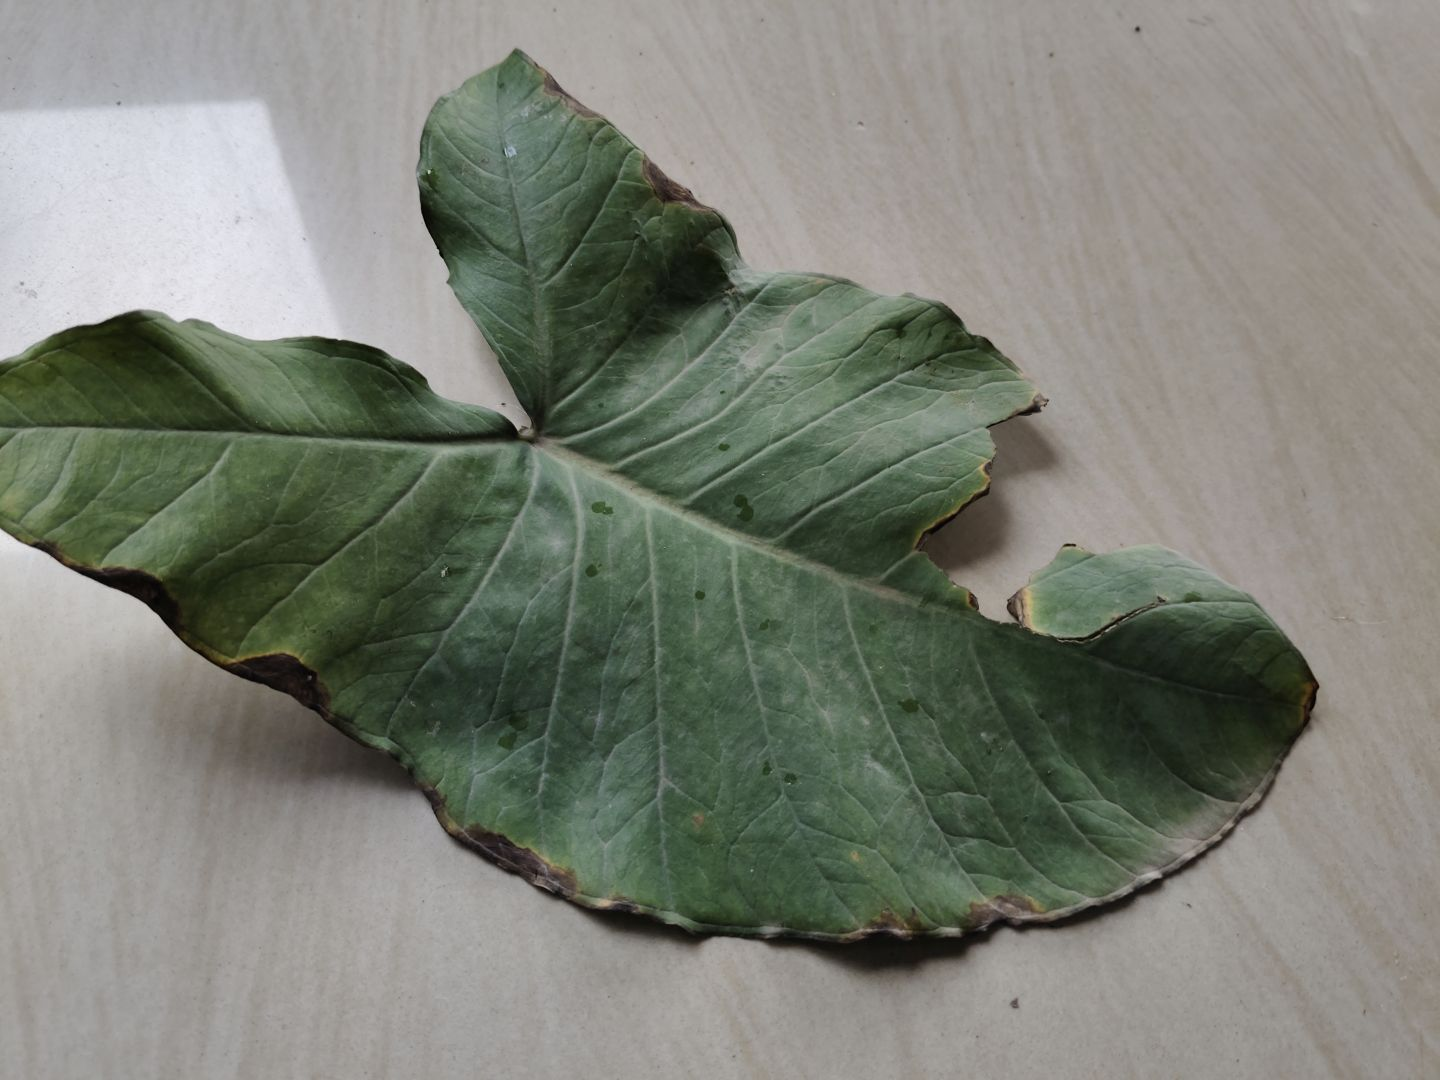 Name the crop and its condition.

taro, leaf blight
